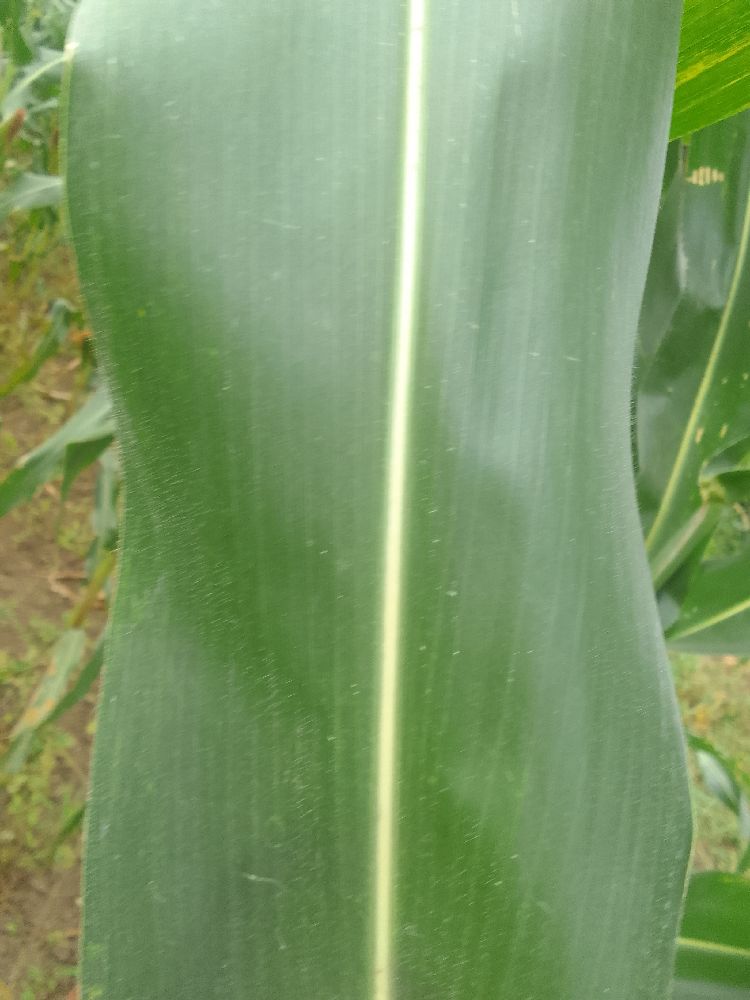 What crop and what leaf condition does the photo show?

maize, healthy
